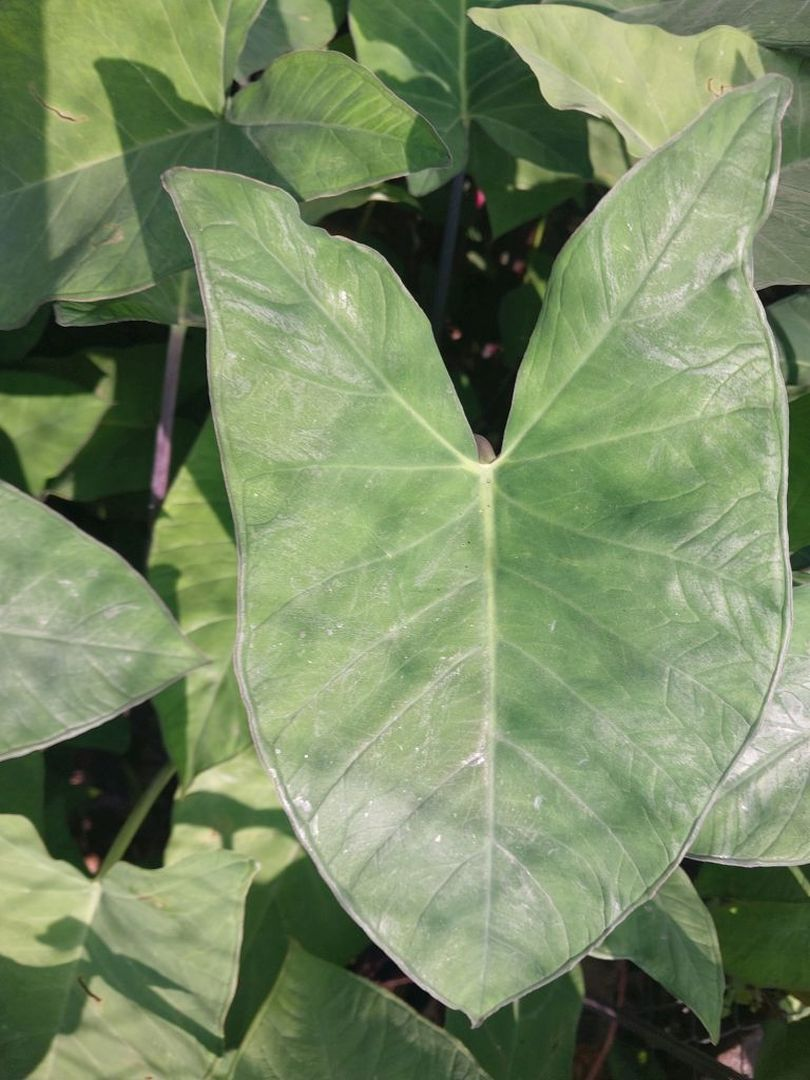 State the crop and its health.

taro, healthy
